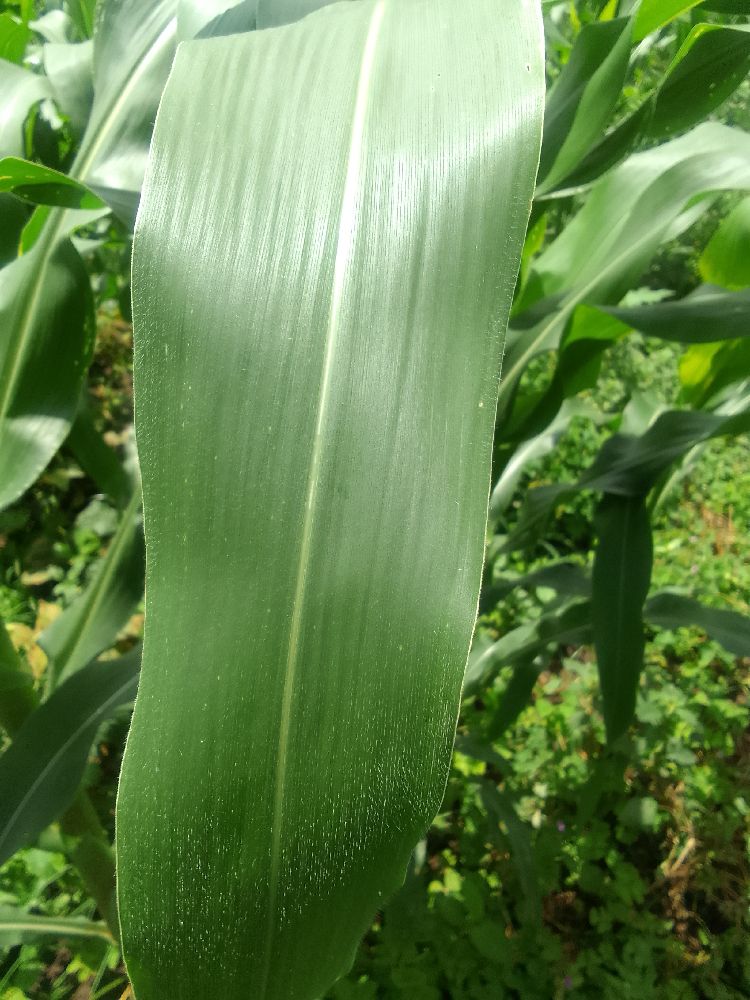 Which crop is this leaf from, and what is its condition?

maize, healthy
